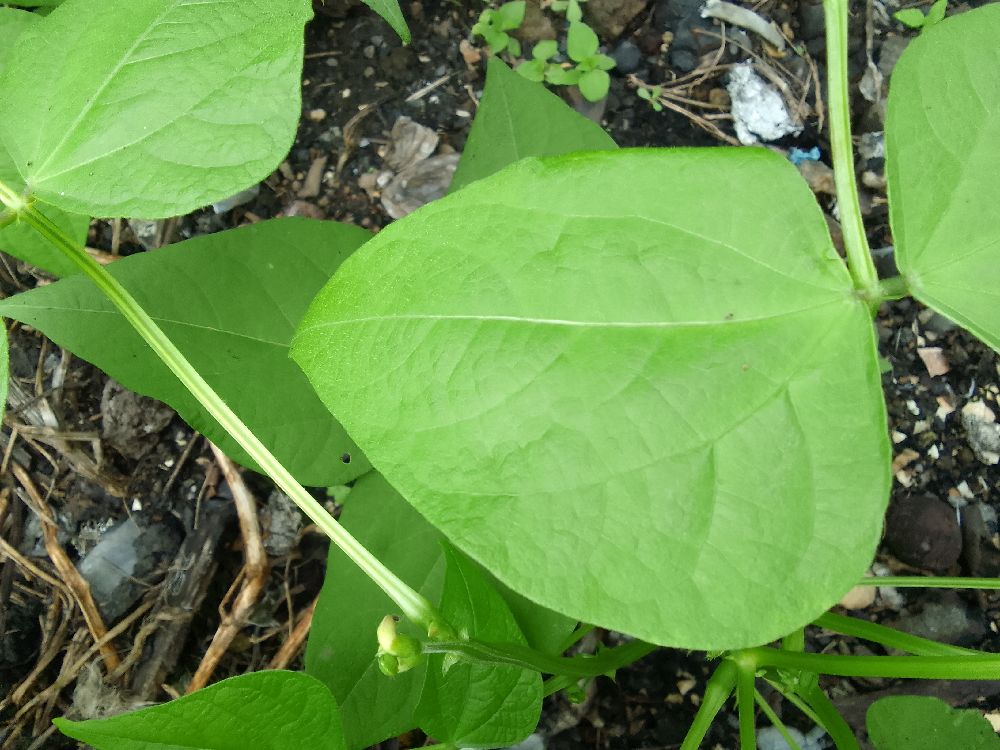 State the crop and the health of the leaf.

common bean, healthy
